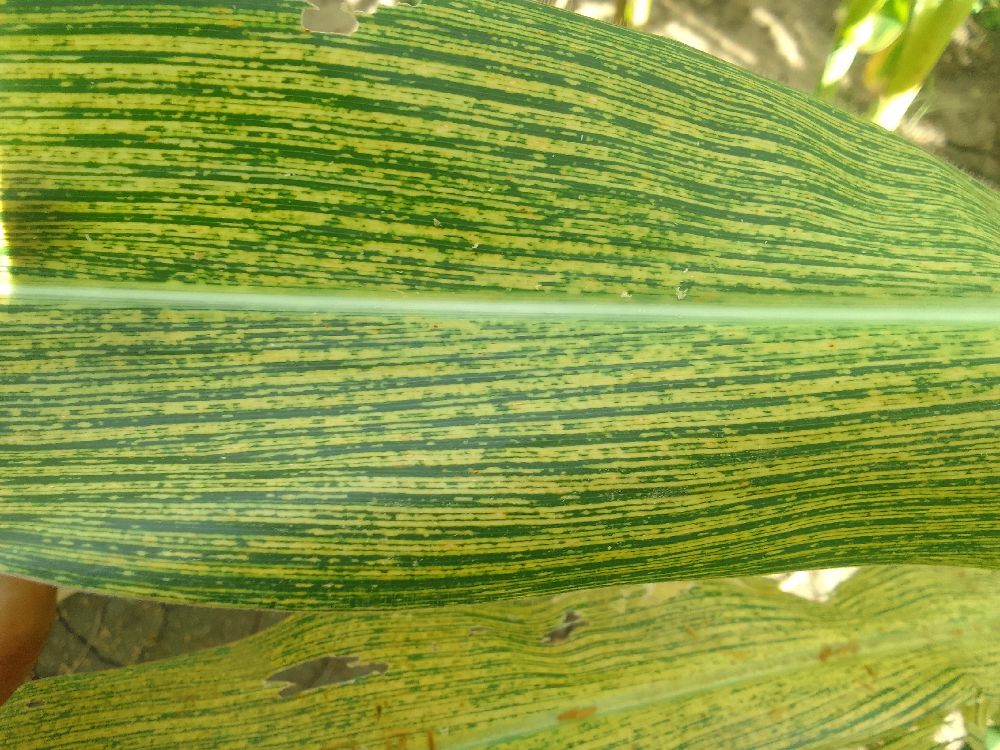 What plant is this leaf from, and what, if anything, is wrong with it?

maize, maize streak virus
